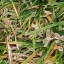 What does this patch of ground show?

grass
